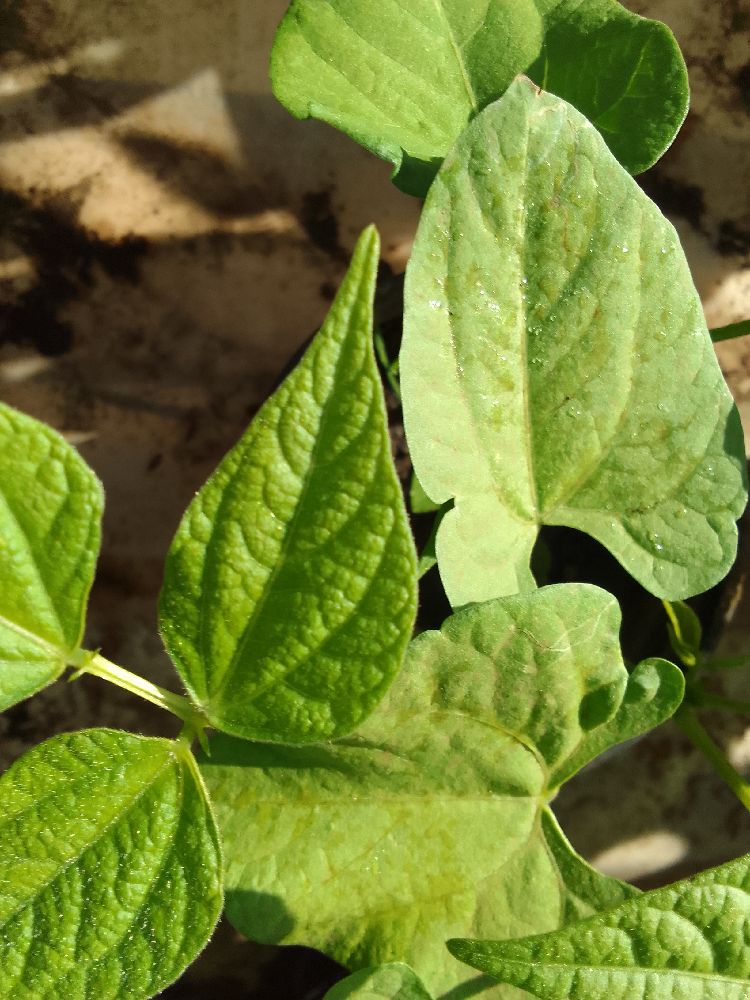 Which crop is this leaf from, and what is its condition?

common bean, healthy
